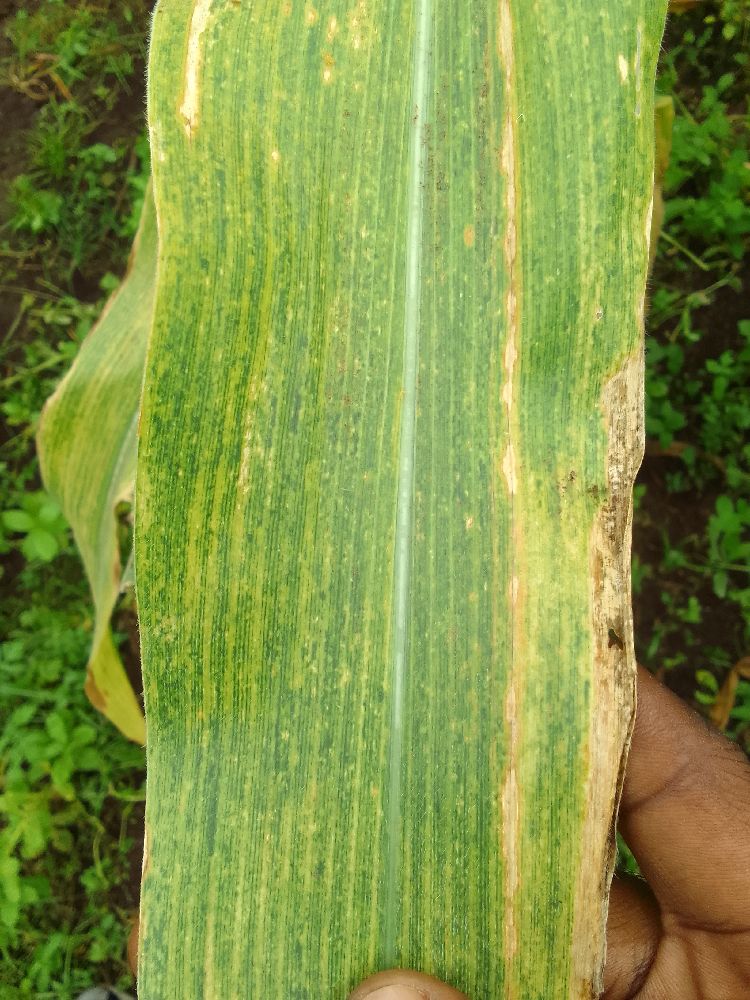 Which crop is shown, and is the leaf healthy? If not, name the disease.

maize, maize lethal necrosis
